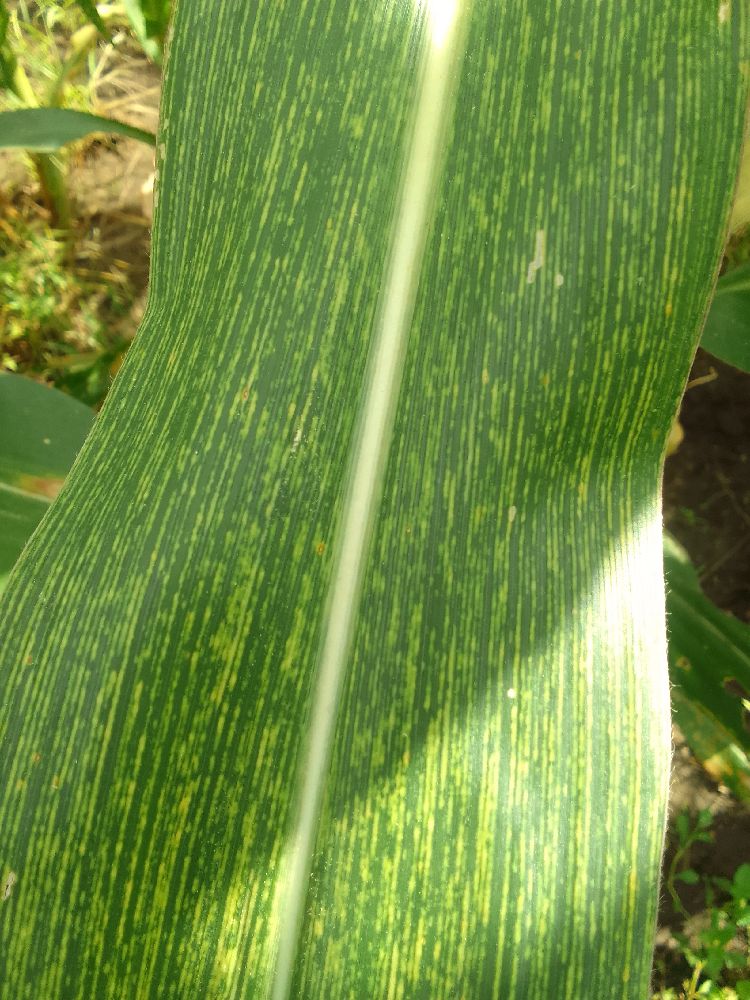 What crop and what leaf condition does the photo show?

maize, maize streak virus
